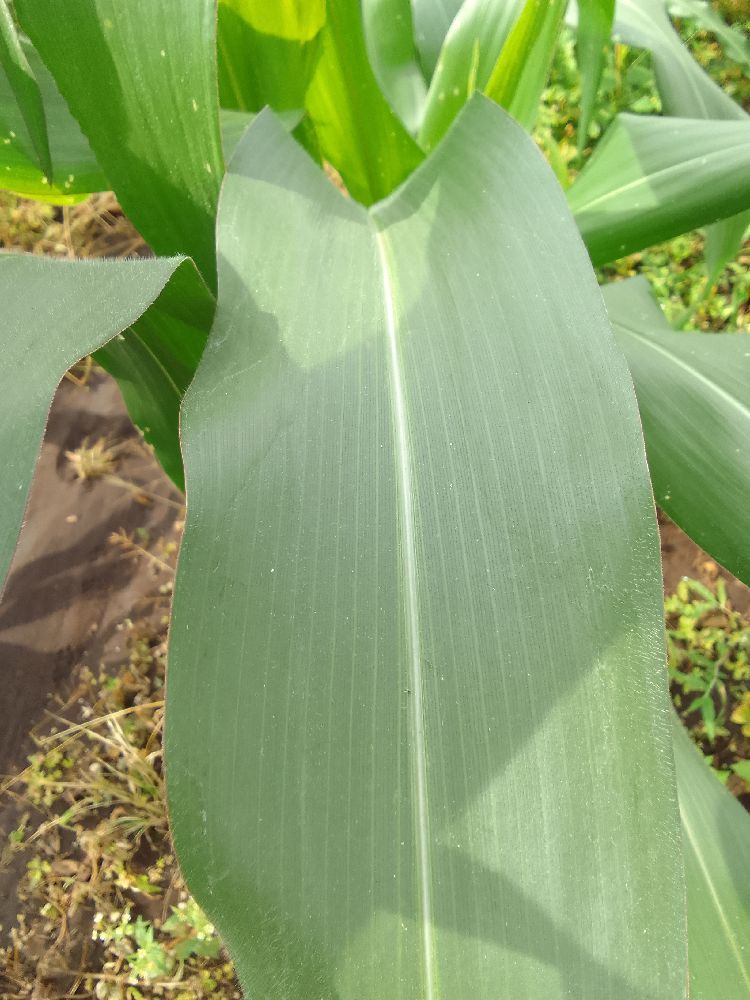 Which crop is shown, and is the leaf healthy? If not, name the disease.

maize, healthy
